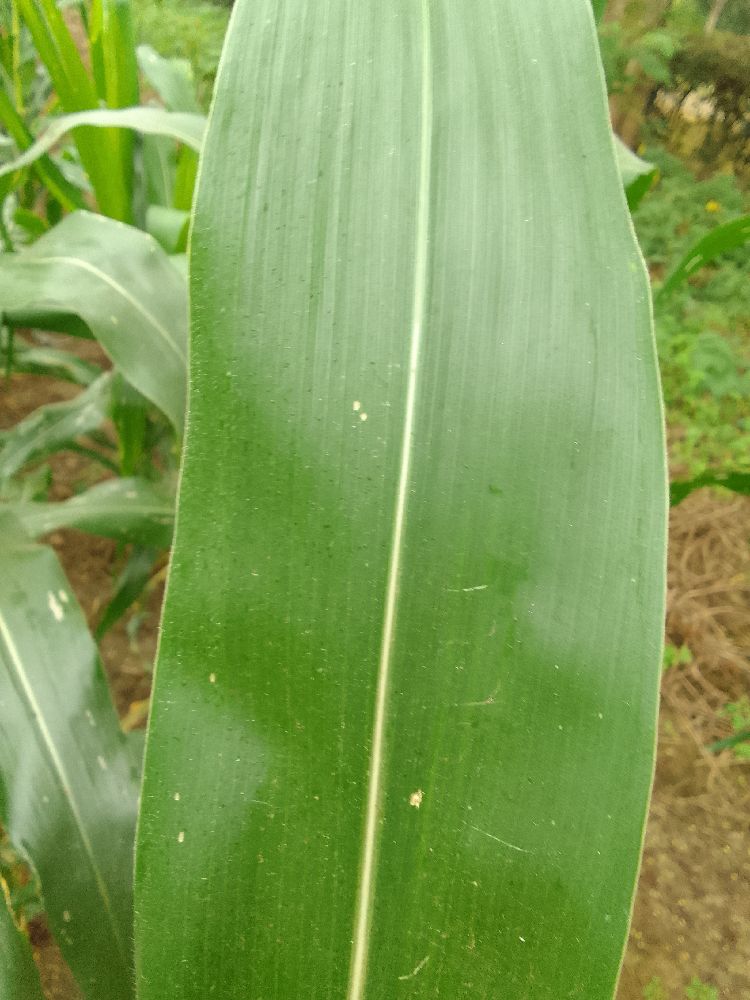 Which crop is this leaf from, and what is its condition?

maize, healthy
